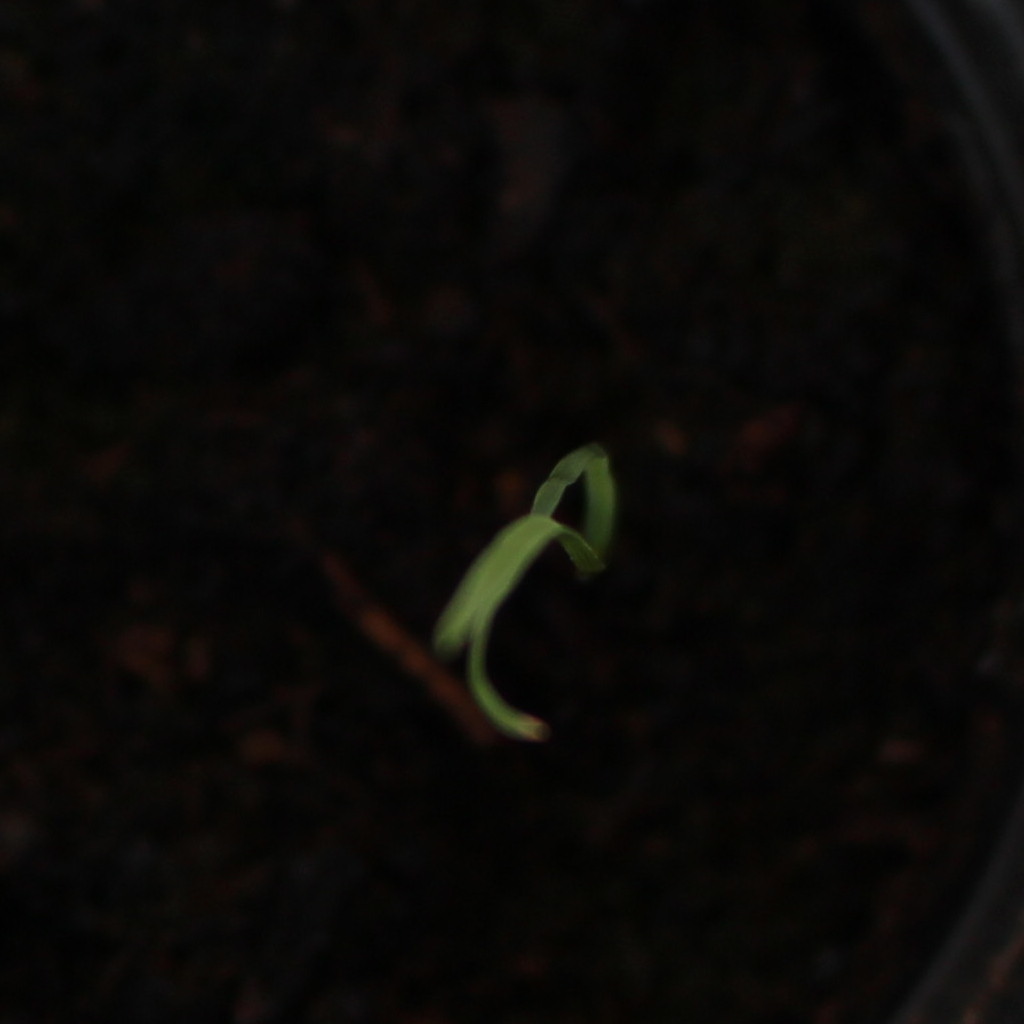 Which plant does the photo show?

Lolium multiflorum
